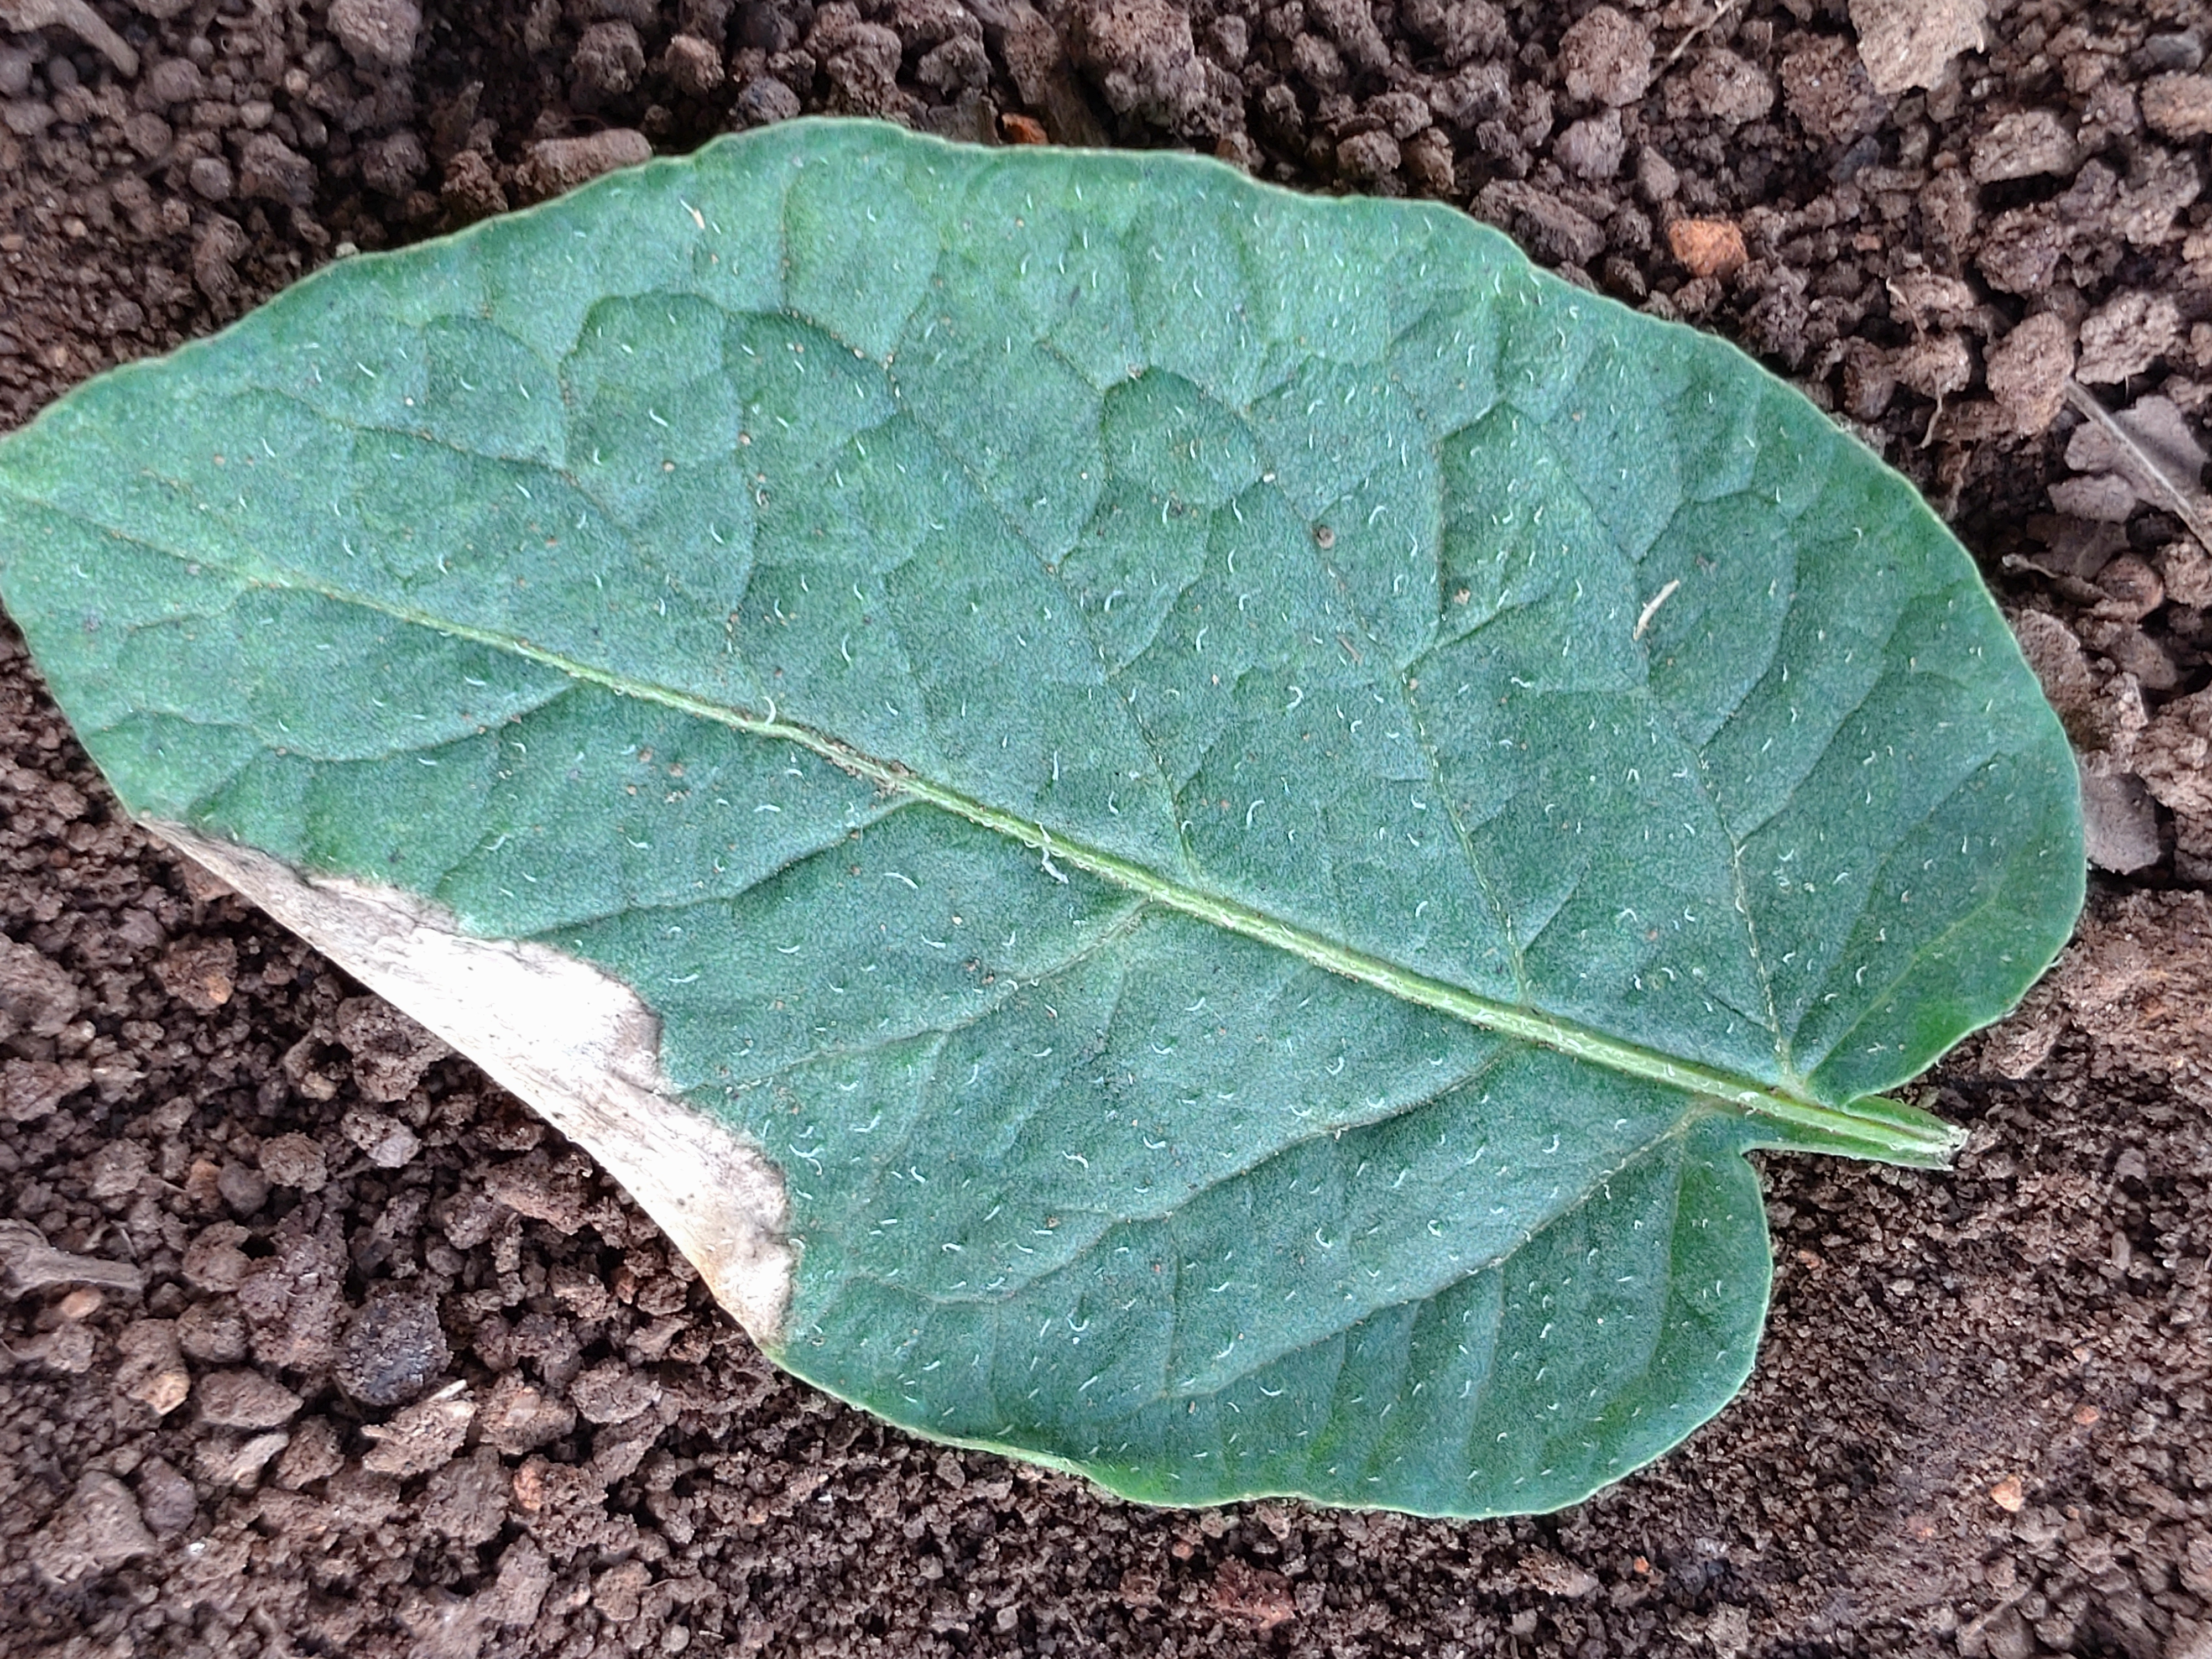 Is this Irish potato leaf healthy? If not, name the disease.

early blight
